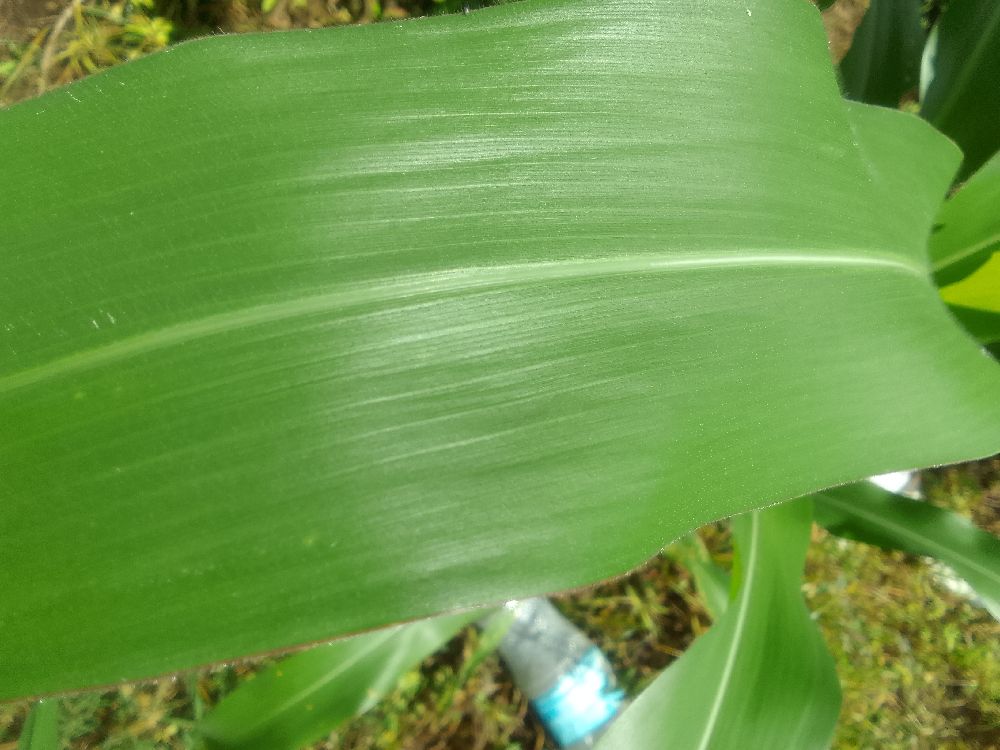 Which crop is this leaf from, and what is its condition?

maize, healthy
